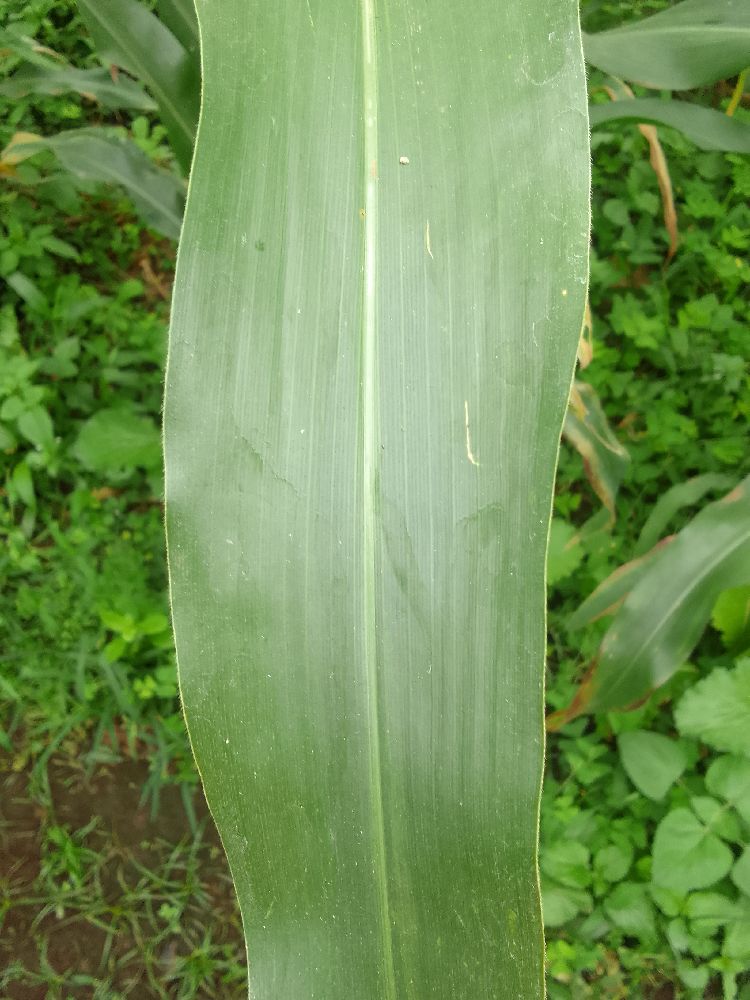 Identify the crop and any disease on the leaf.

maize, healthy
